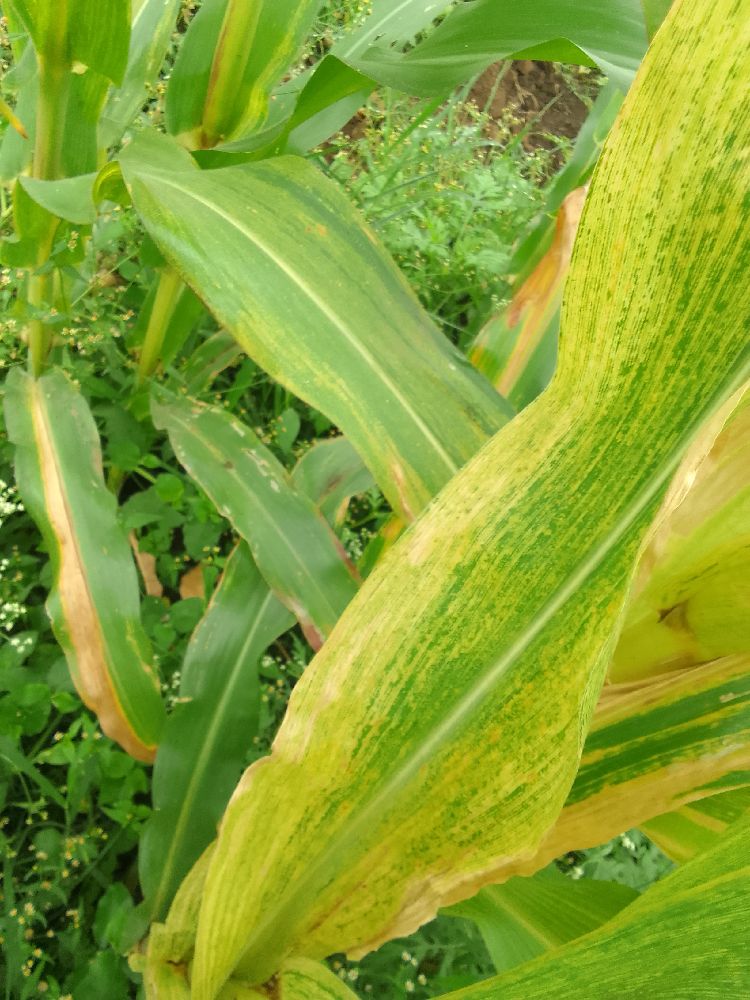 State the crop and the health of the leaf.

maize, maize lethal necrosis
